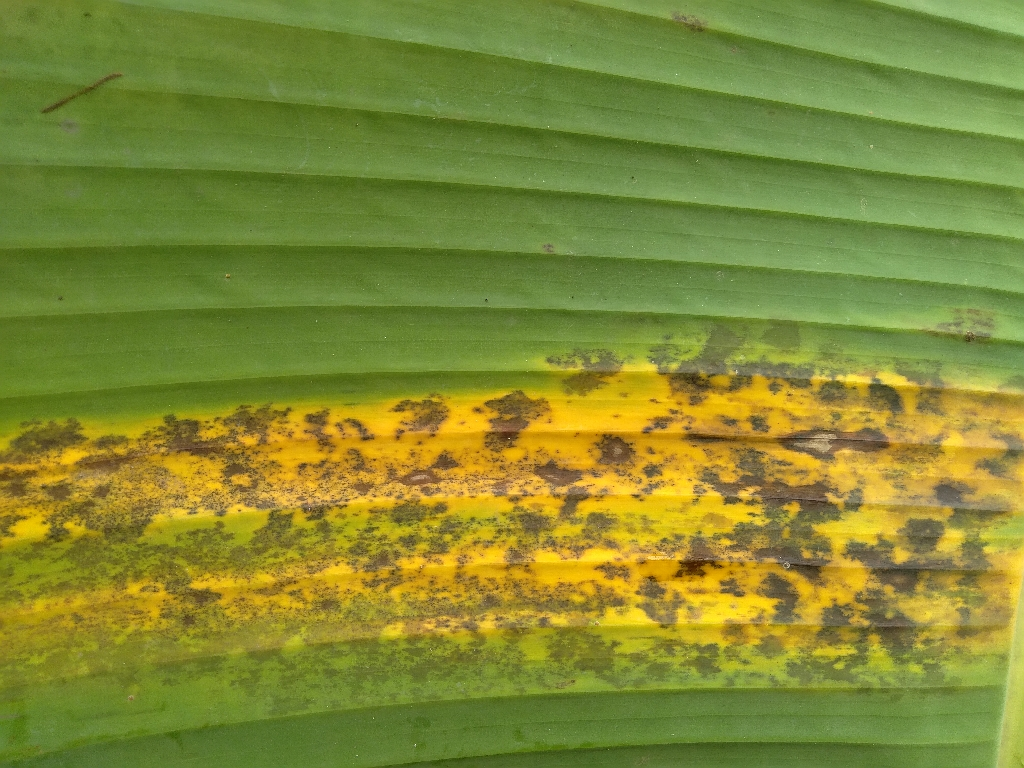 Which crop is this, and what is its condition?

banana, black sigatoka
